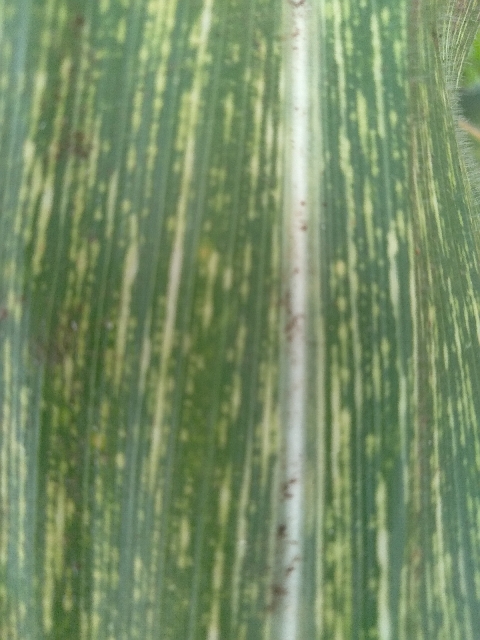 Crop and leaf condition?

maize, maize streak virus
